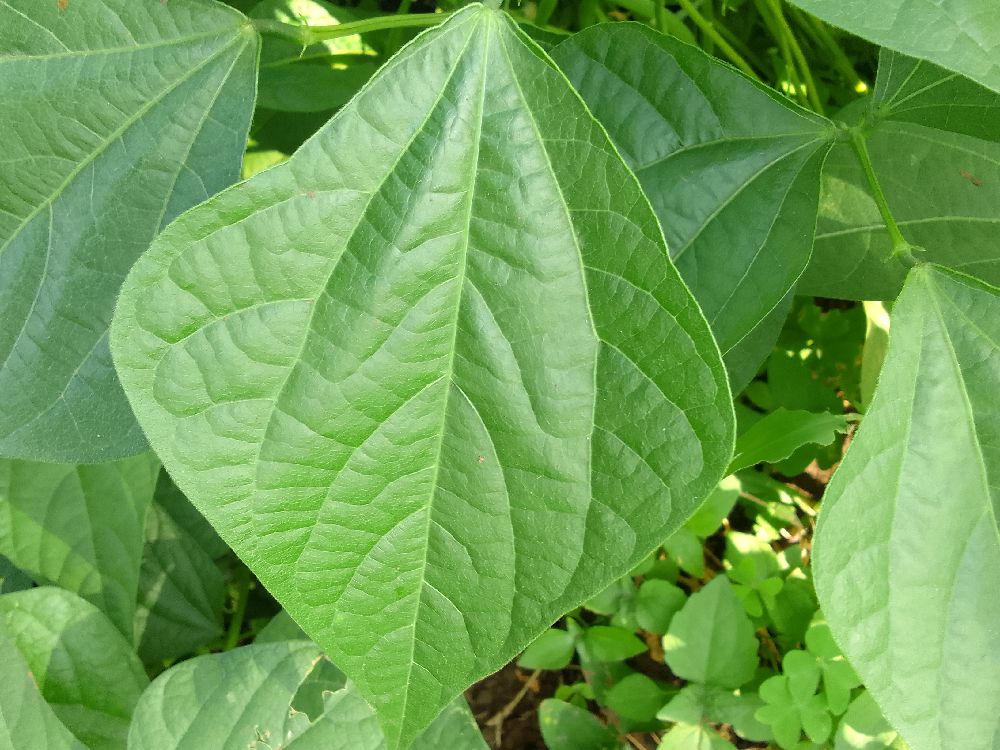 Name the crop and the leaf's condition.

common bean, healthy
